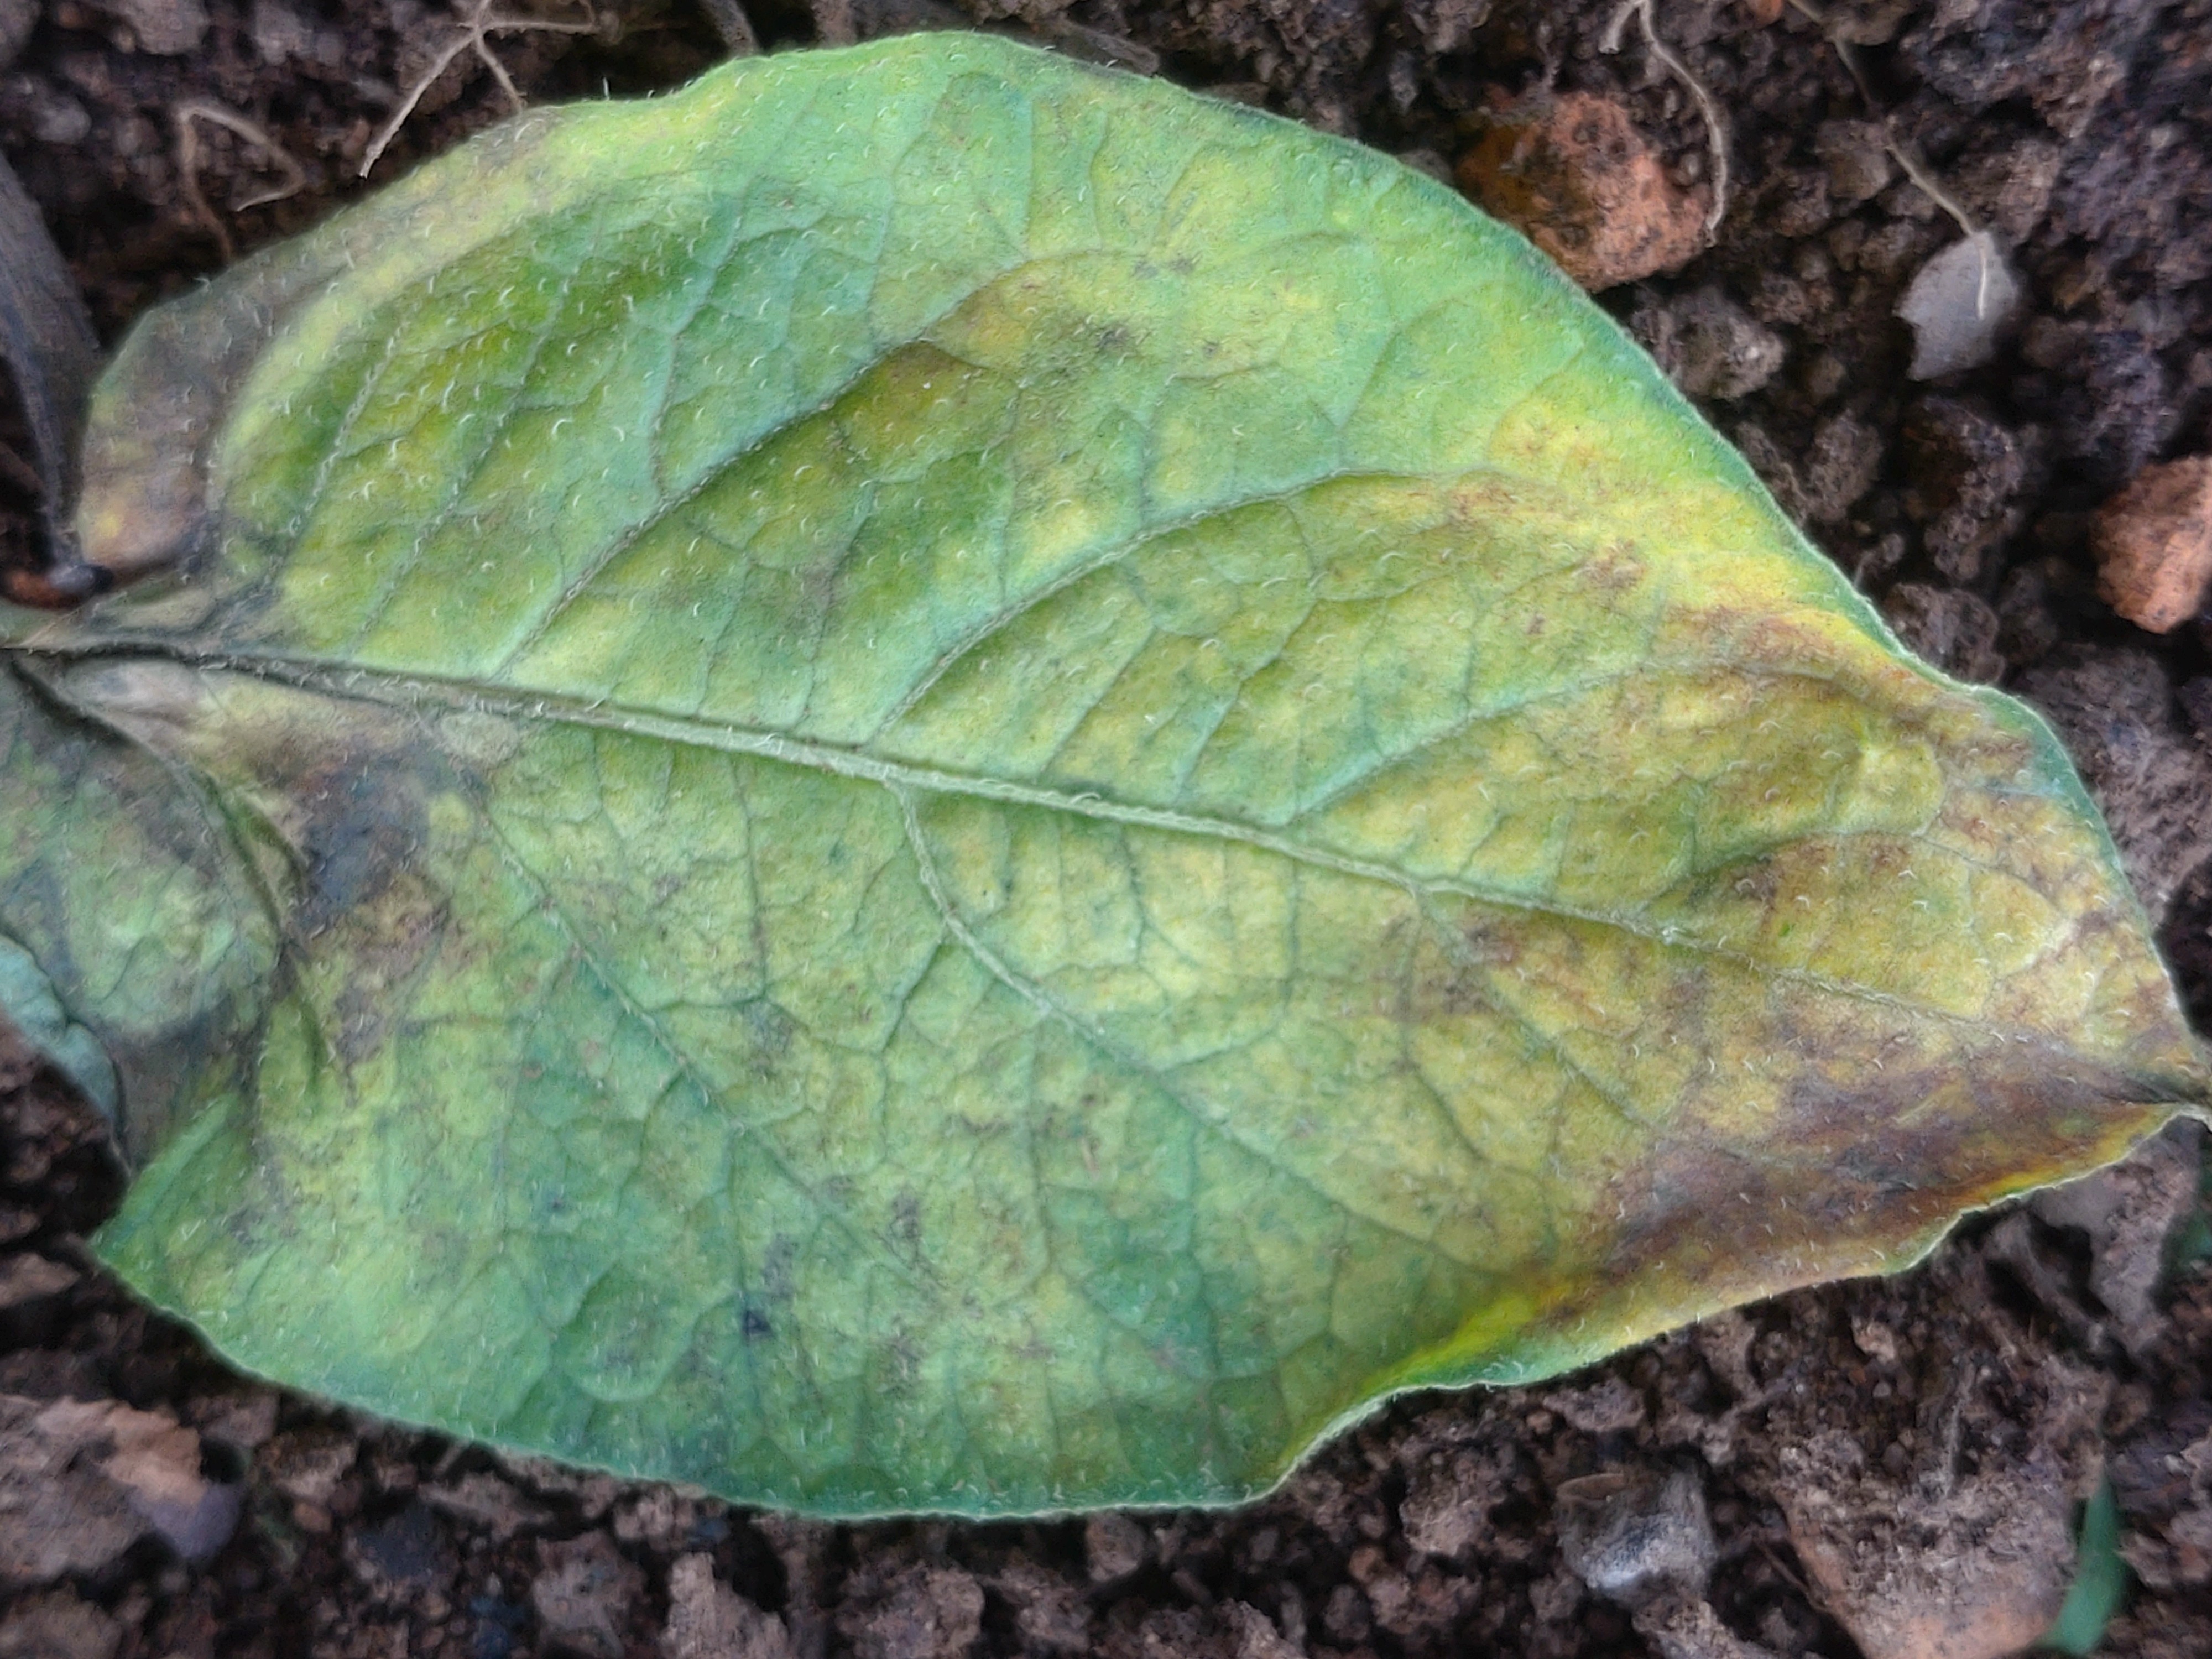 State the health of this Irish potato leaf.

late blight
